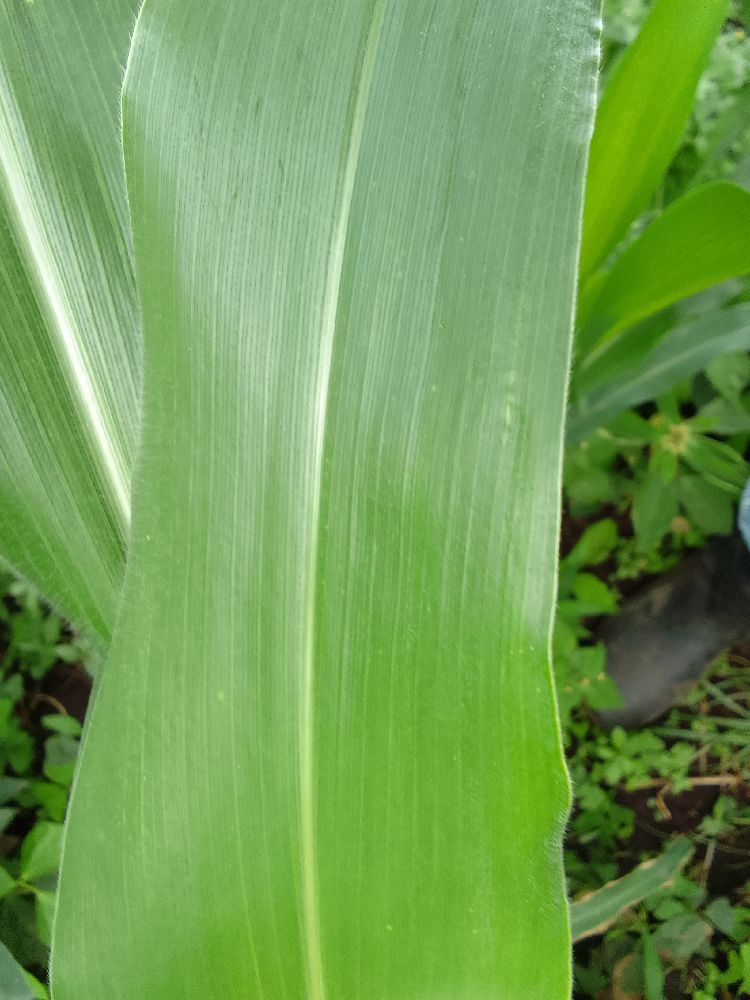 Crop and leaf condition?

maize, healthy
